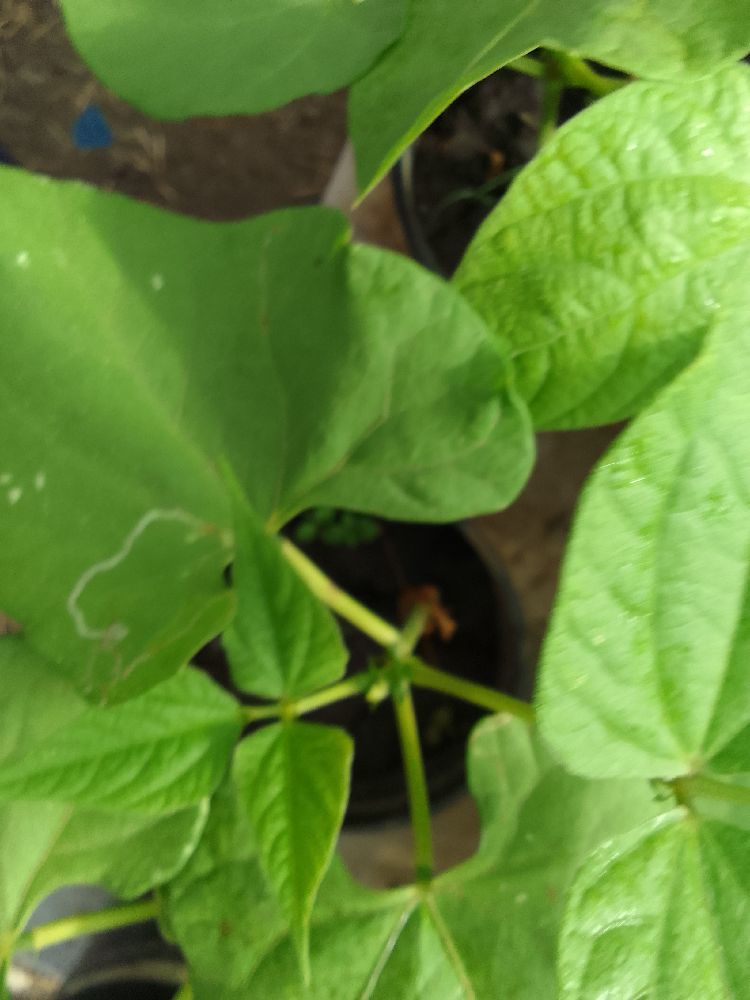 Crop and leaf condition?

common bean, healthy
